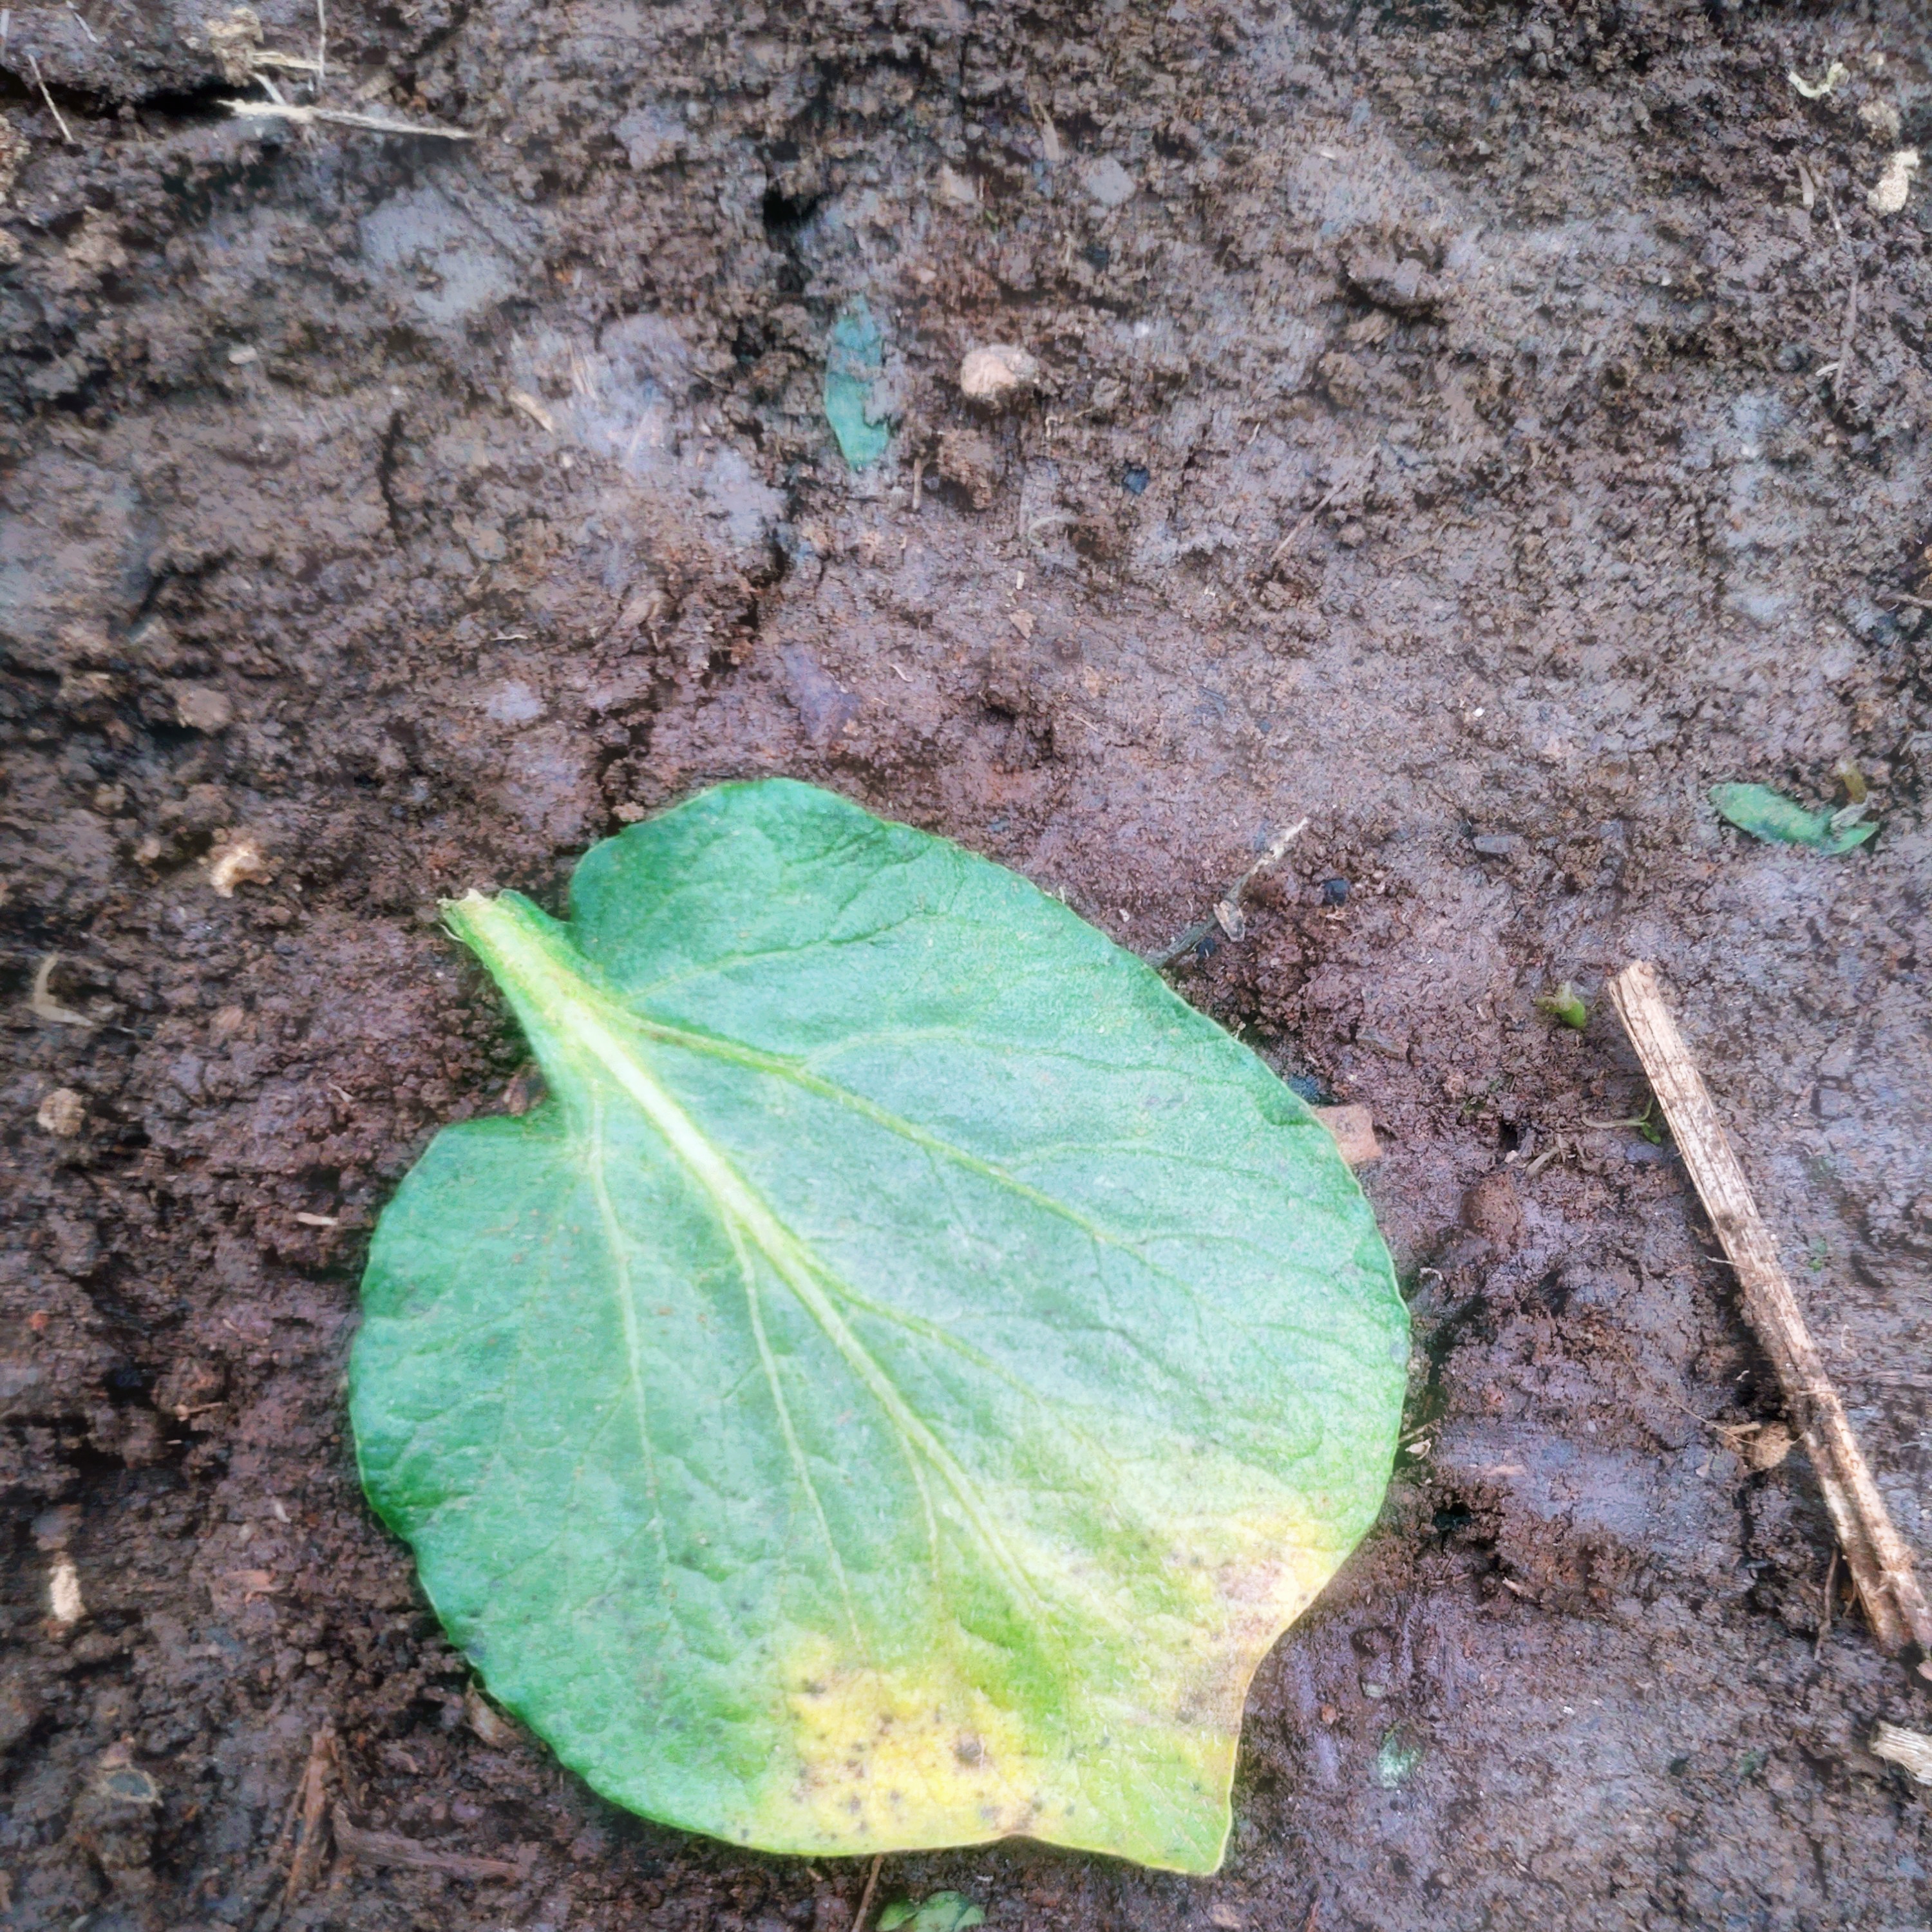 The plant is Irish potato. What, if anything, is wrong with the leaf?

late blight
